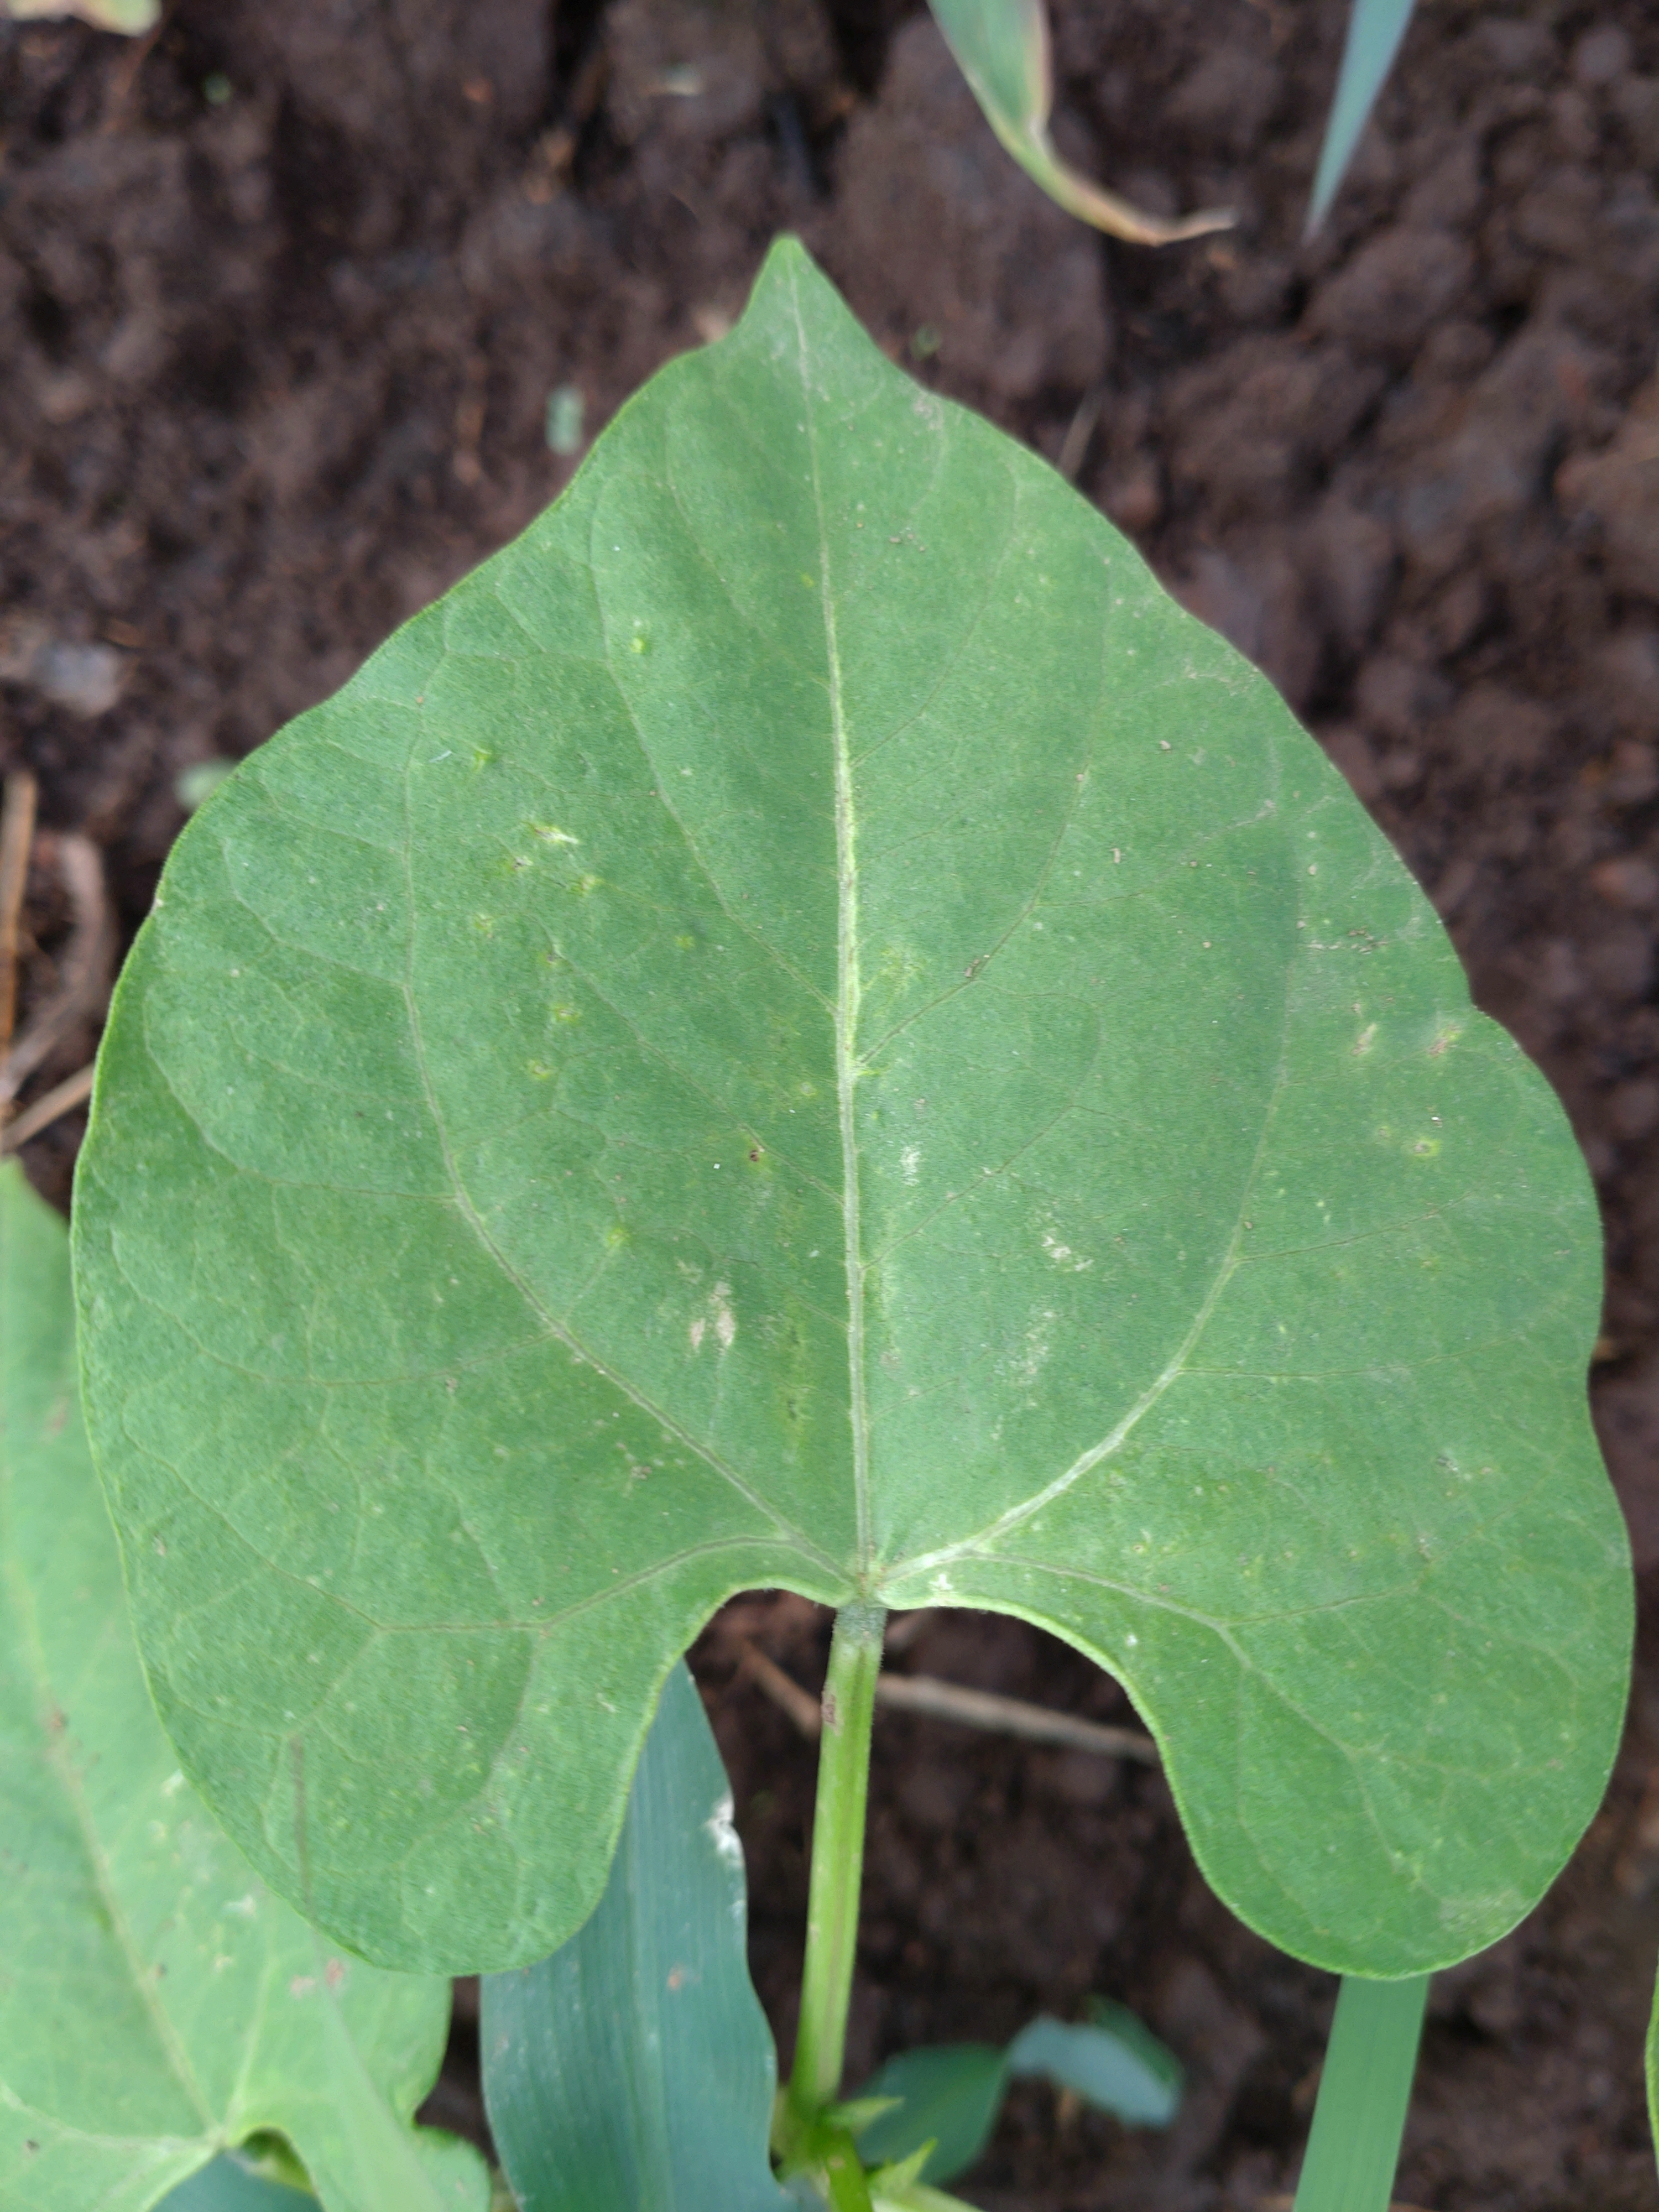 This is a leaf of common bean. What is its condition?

healthy
